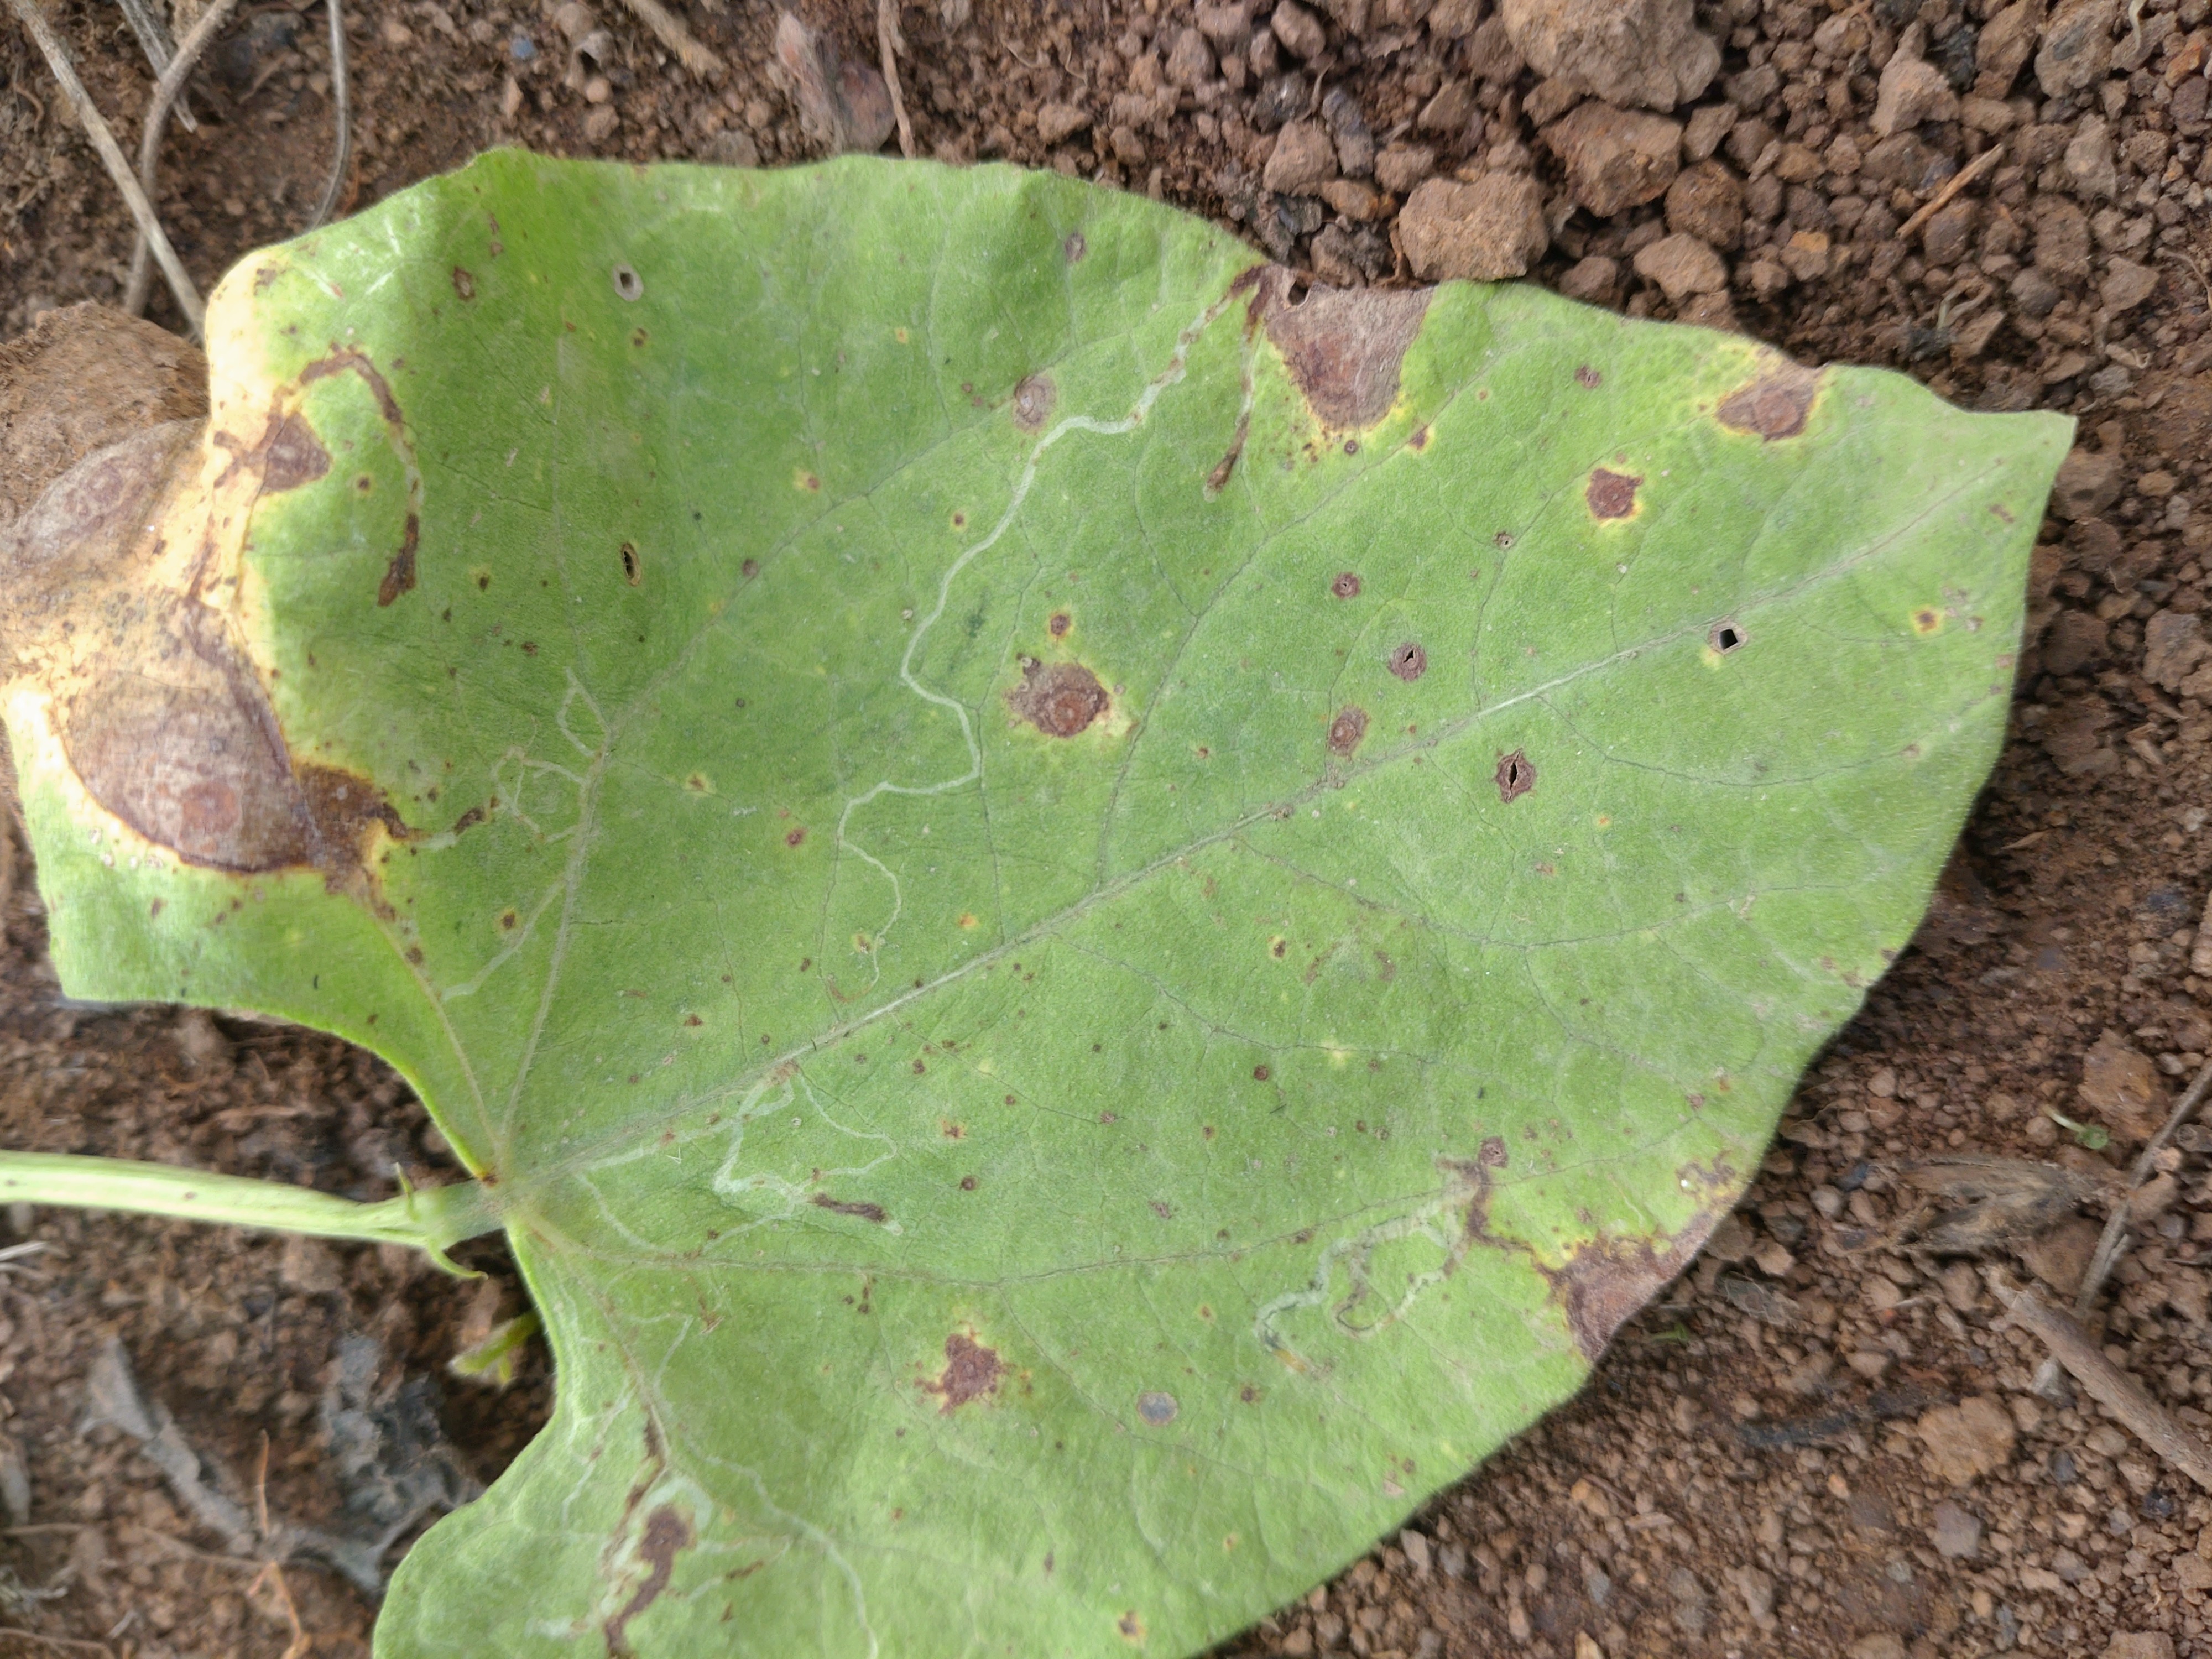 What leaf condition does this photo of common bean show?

rust
